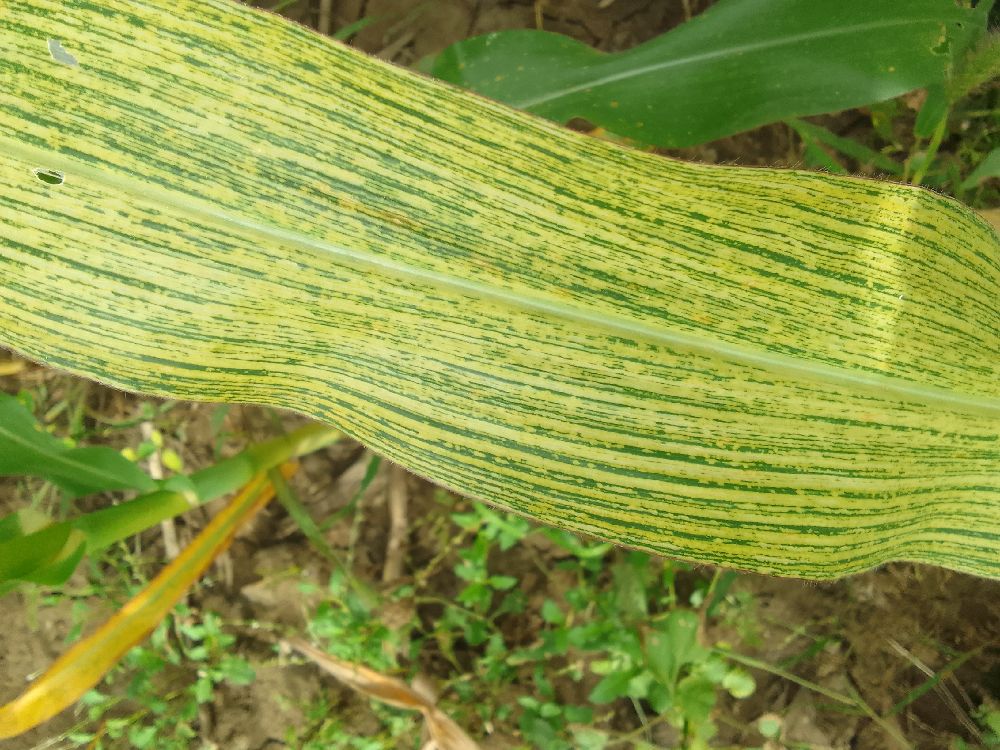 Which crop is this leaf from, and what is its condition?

maize, maize streak virus
